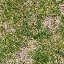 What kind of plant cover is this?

grass
